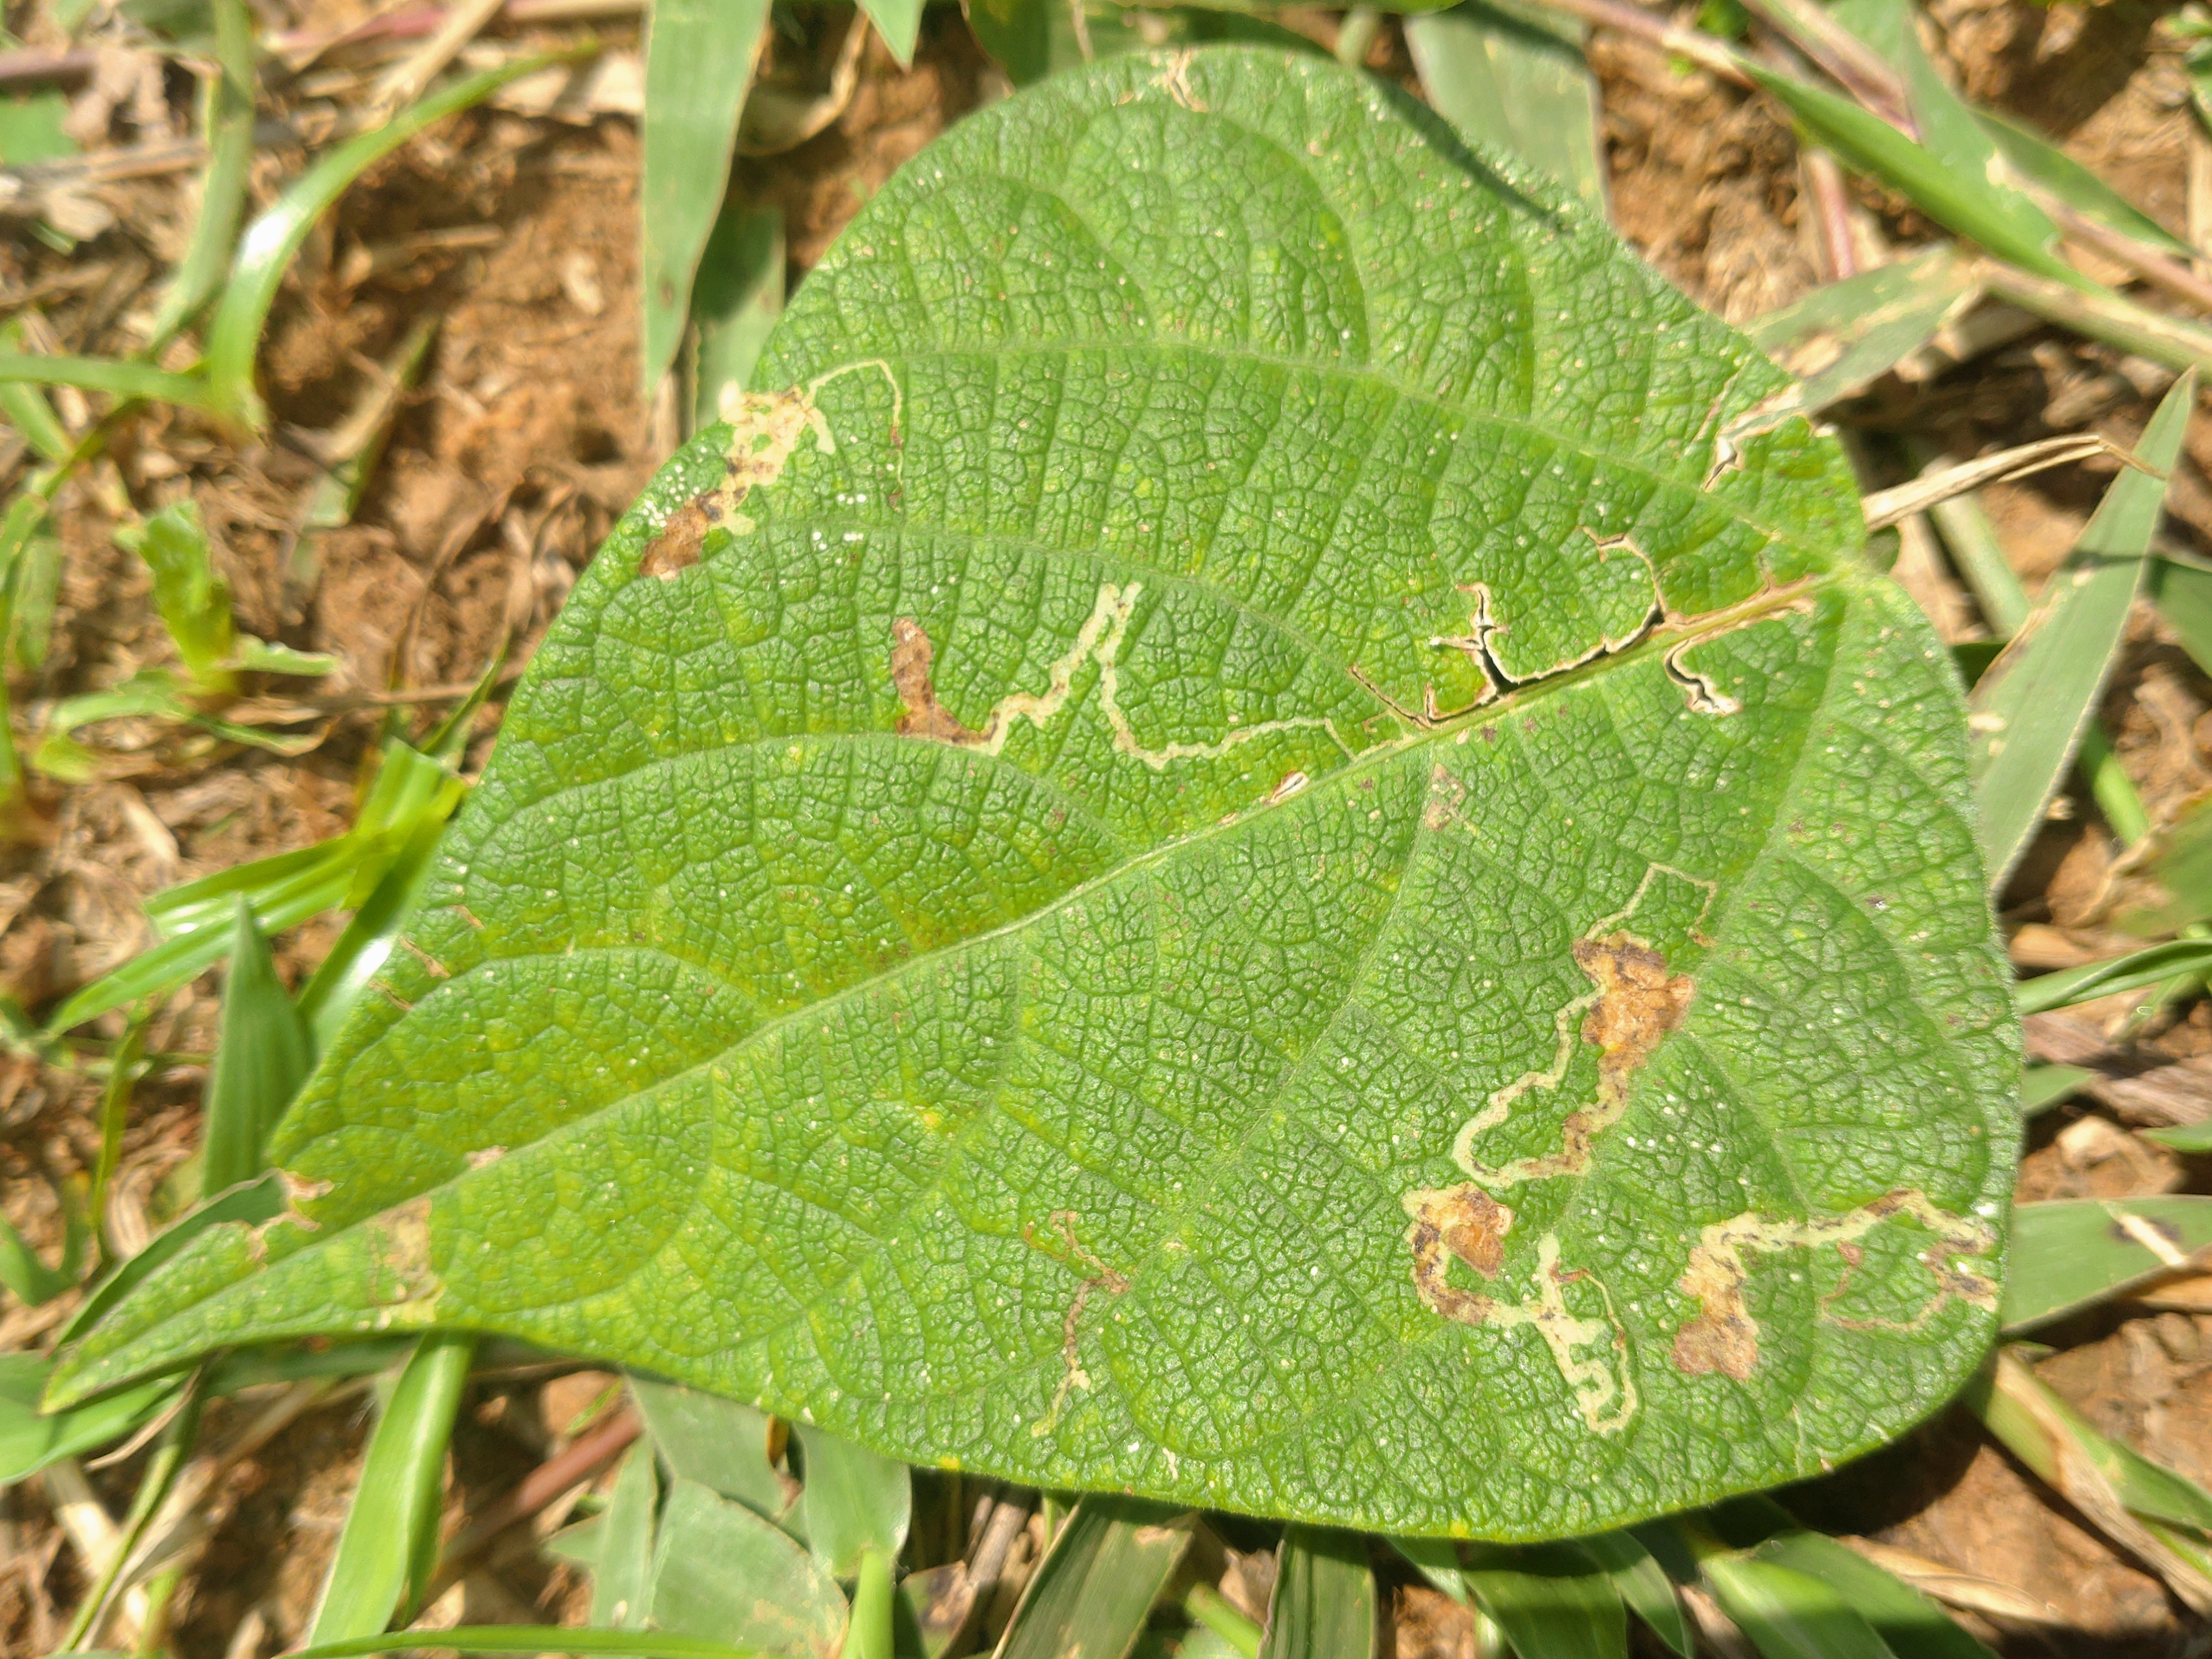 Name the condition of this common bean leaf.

anthracnose
